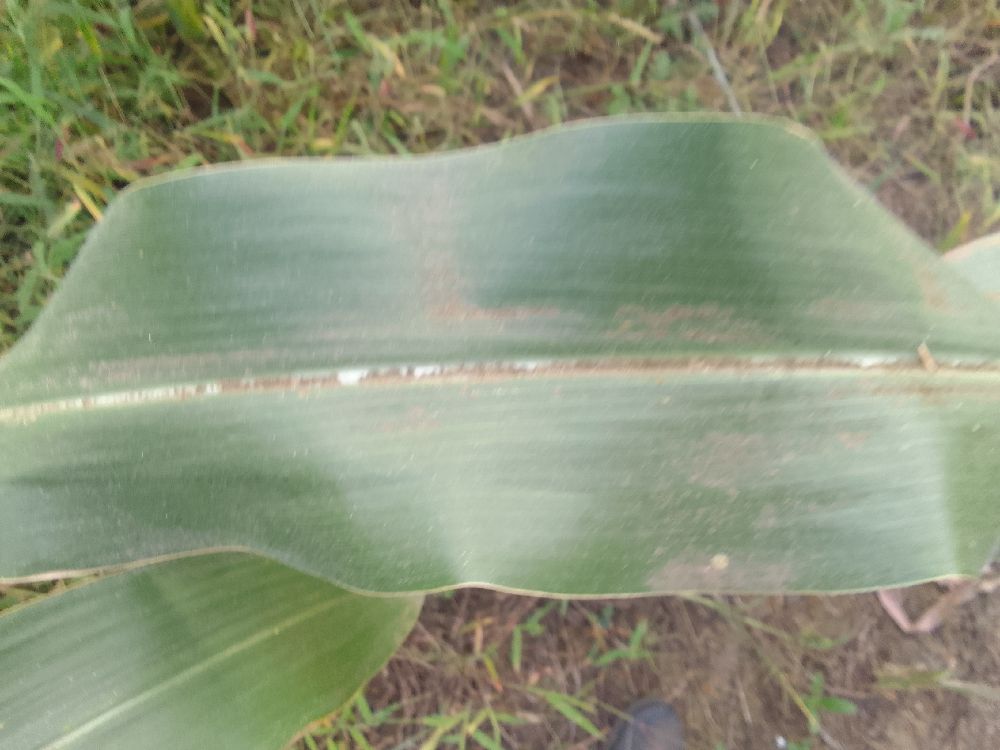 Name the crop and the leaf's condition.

maize, healthy
